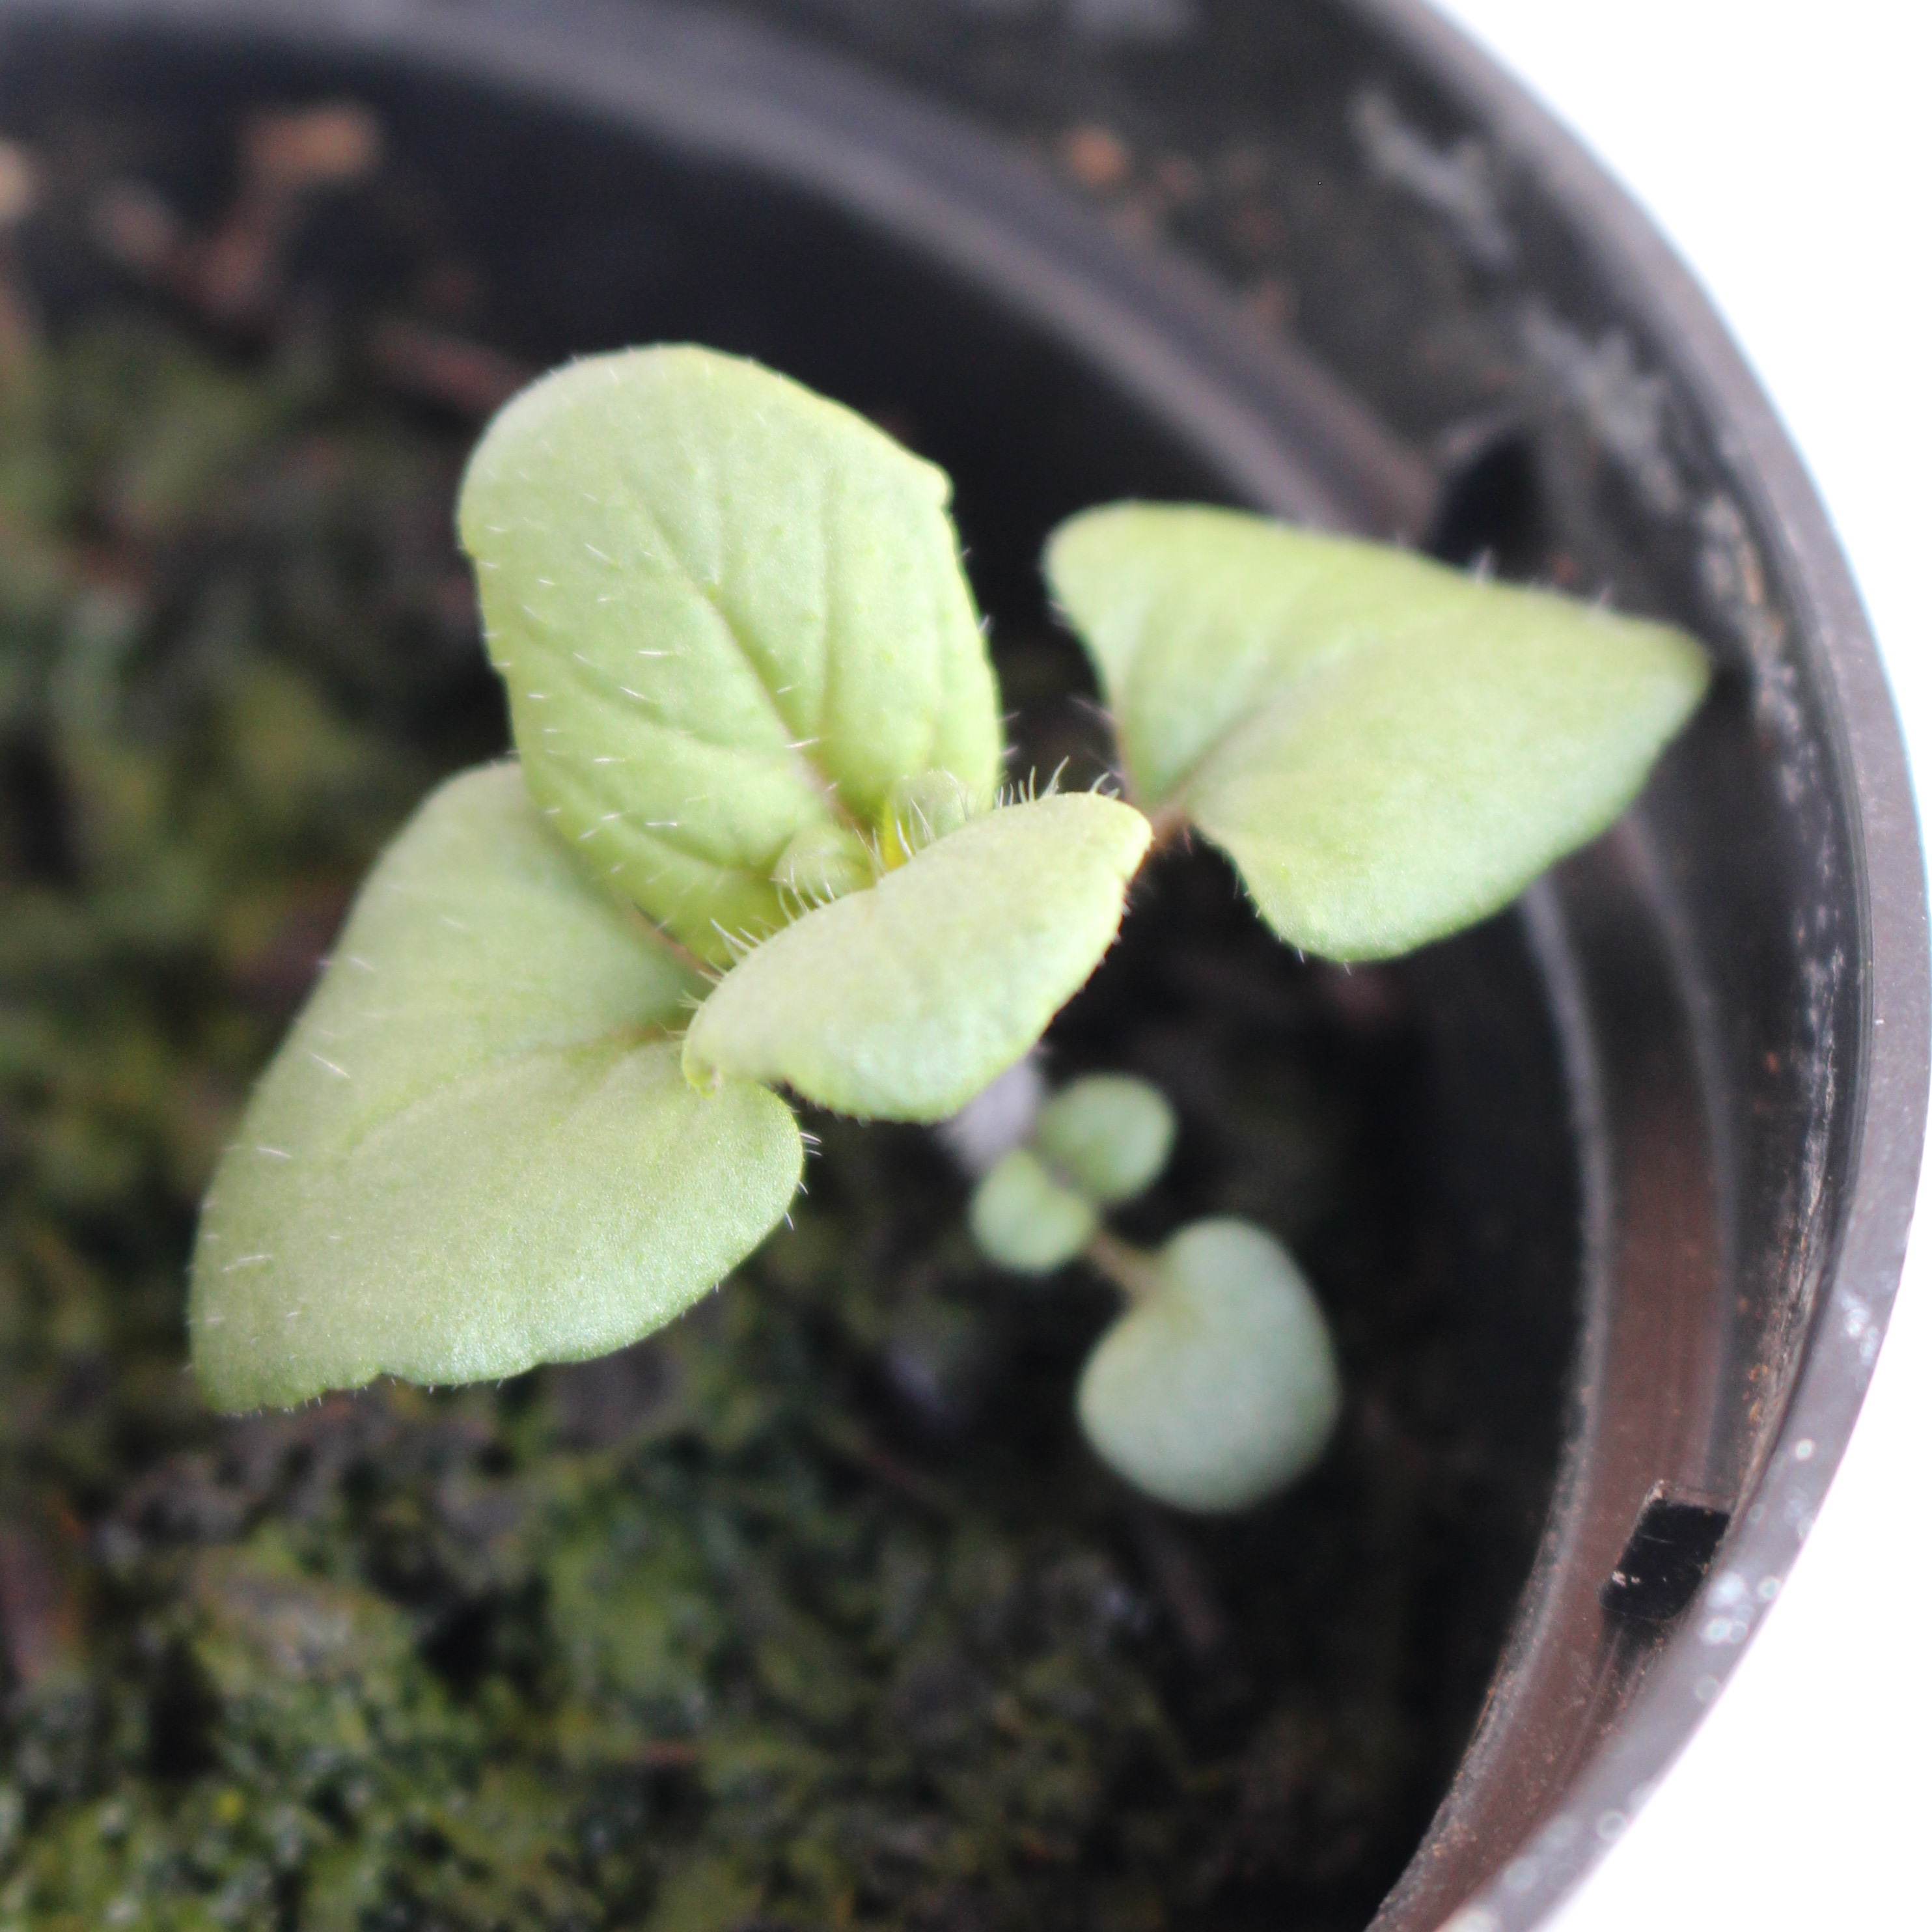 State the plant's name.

Veronica persica
